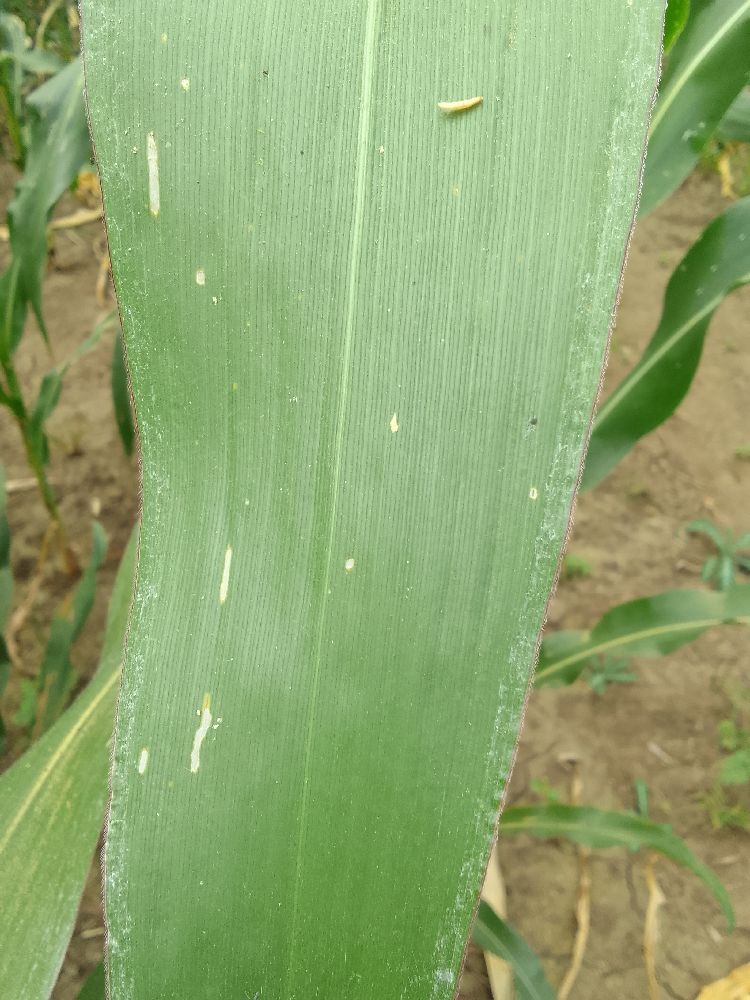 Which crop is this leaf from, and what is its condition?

maize, healthy
